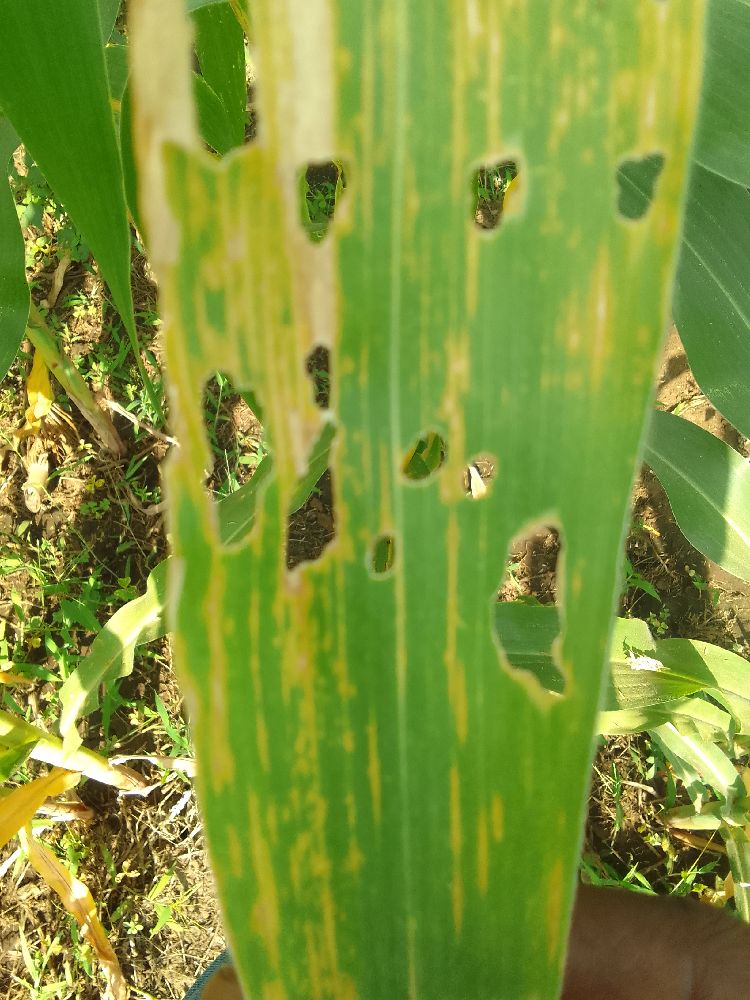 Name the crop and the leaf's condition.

maize, maize lethal necrosis
